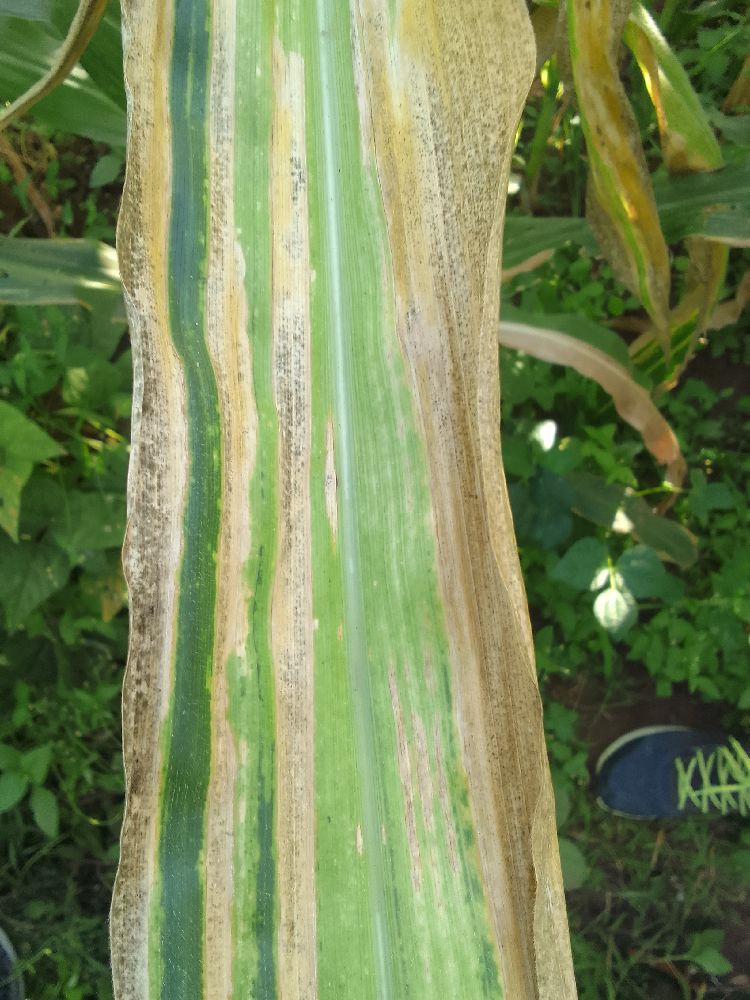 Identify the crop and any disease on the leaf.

maize, maize lethal necrosis
